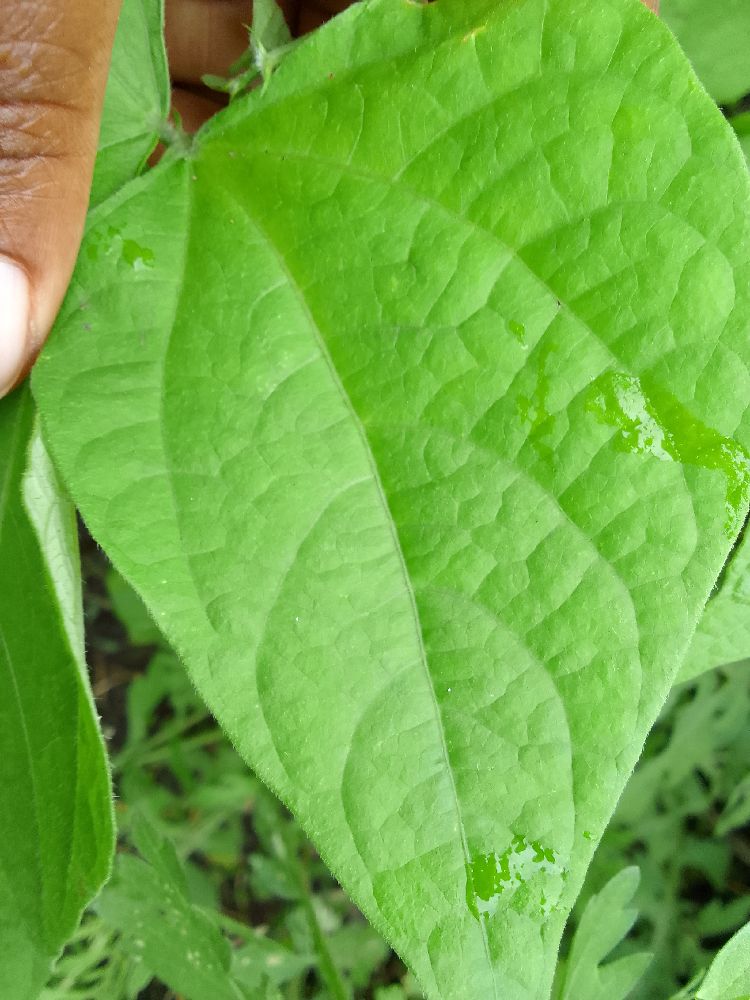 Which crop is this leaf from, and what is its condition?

common bean, healthy
